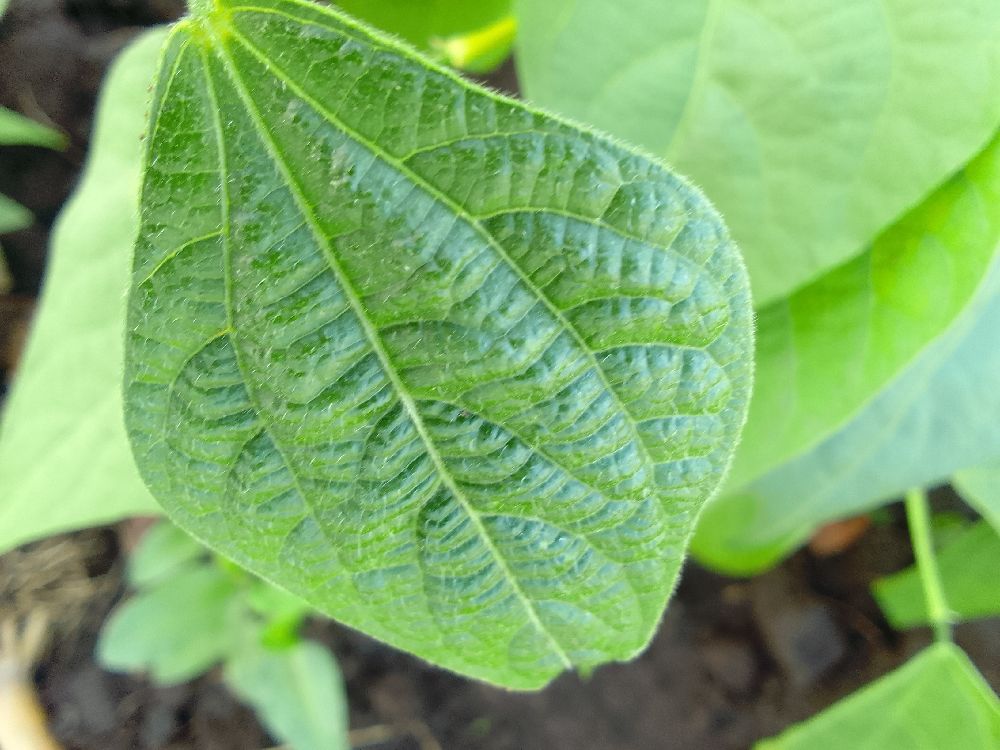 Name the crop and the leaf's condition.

common bean, healthy
